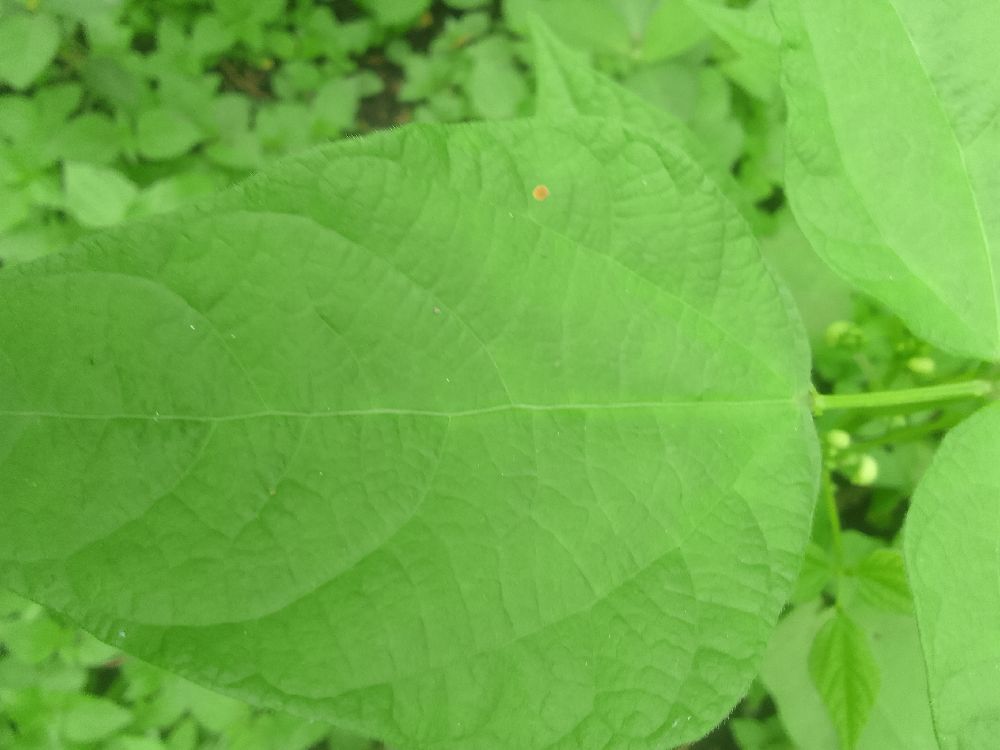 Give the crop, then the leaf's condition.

common bean, healthy
